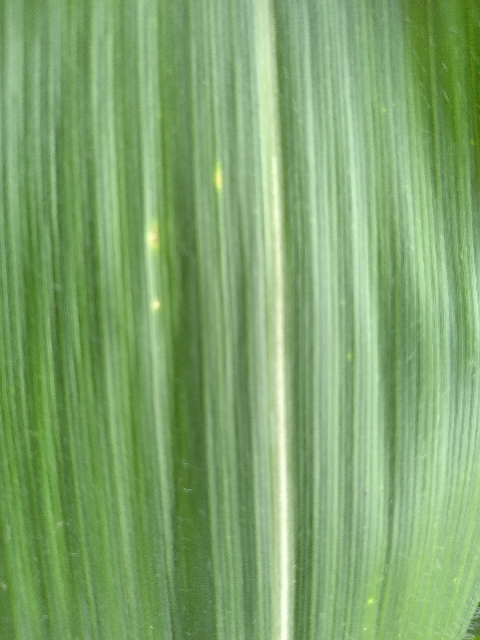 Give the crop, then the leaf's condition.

maize, healthy
